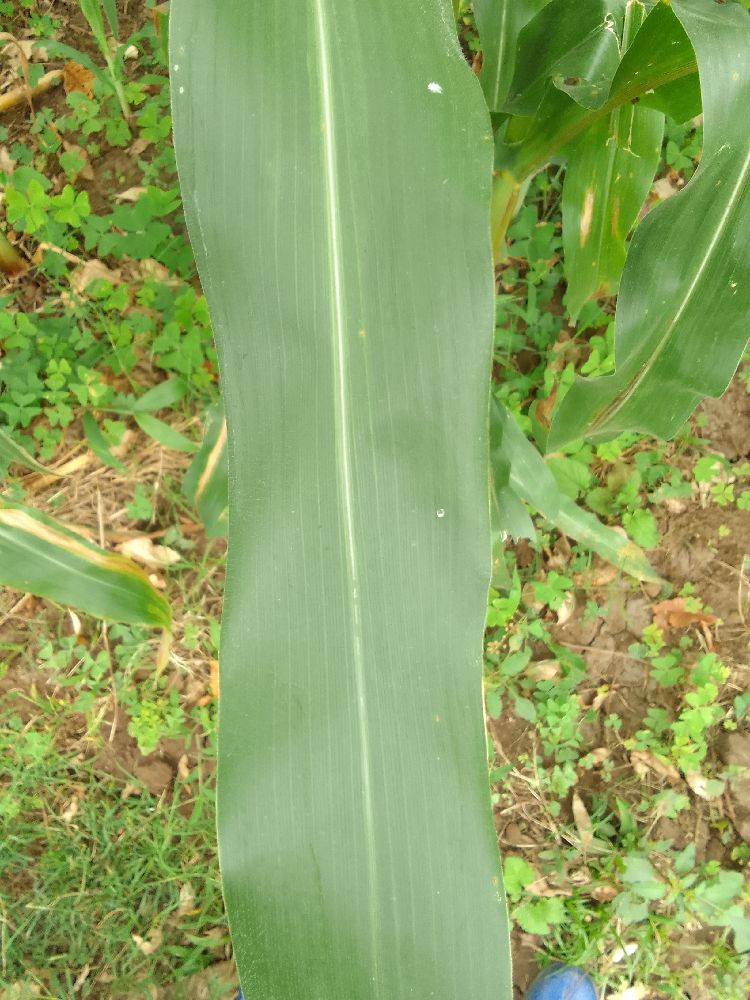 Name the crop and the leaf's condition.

maize, healthy
